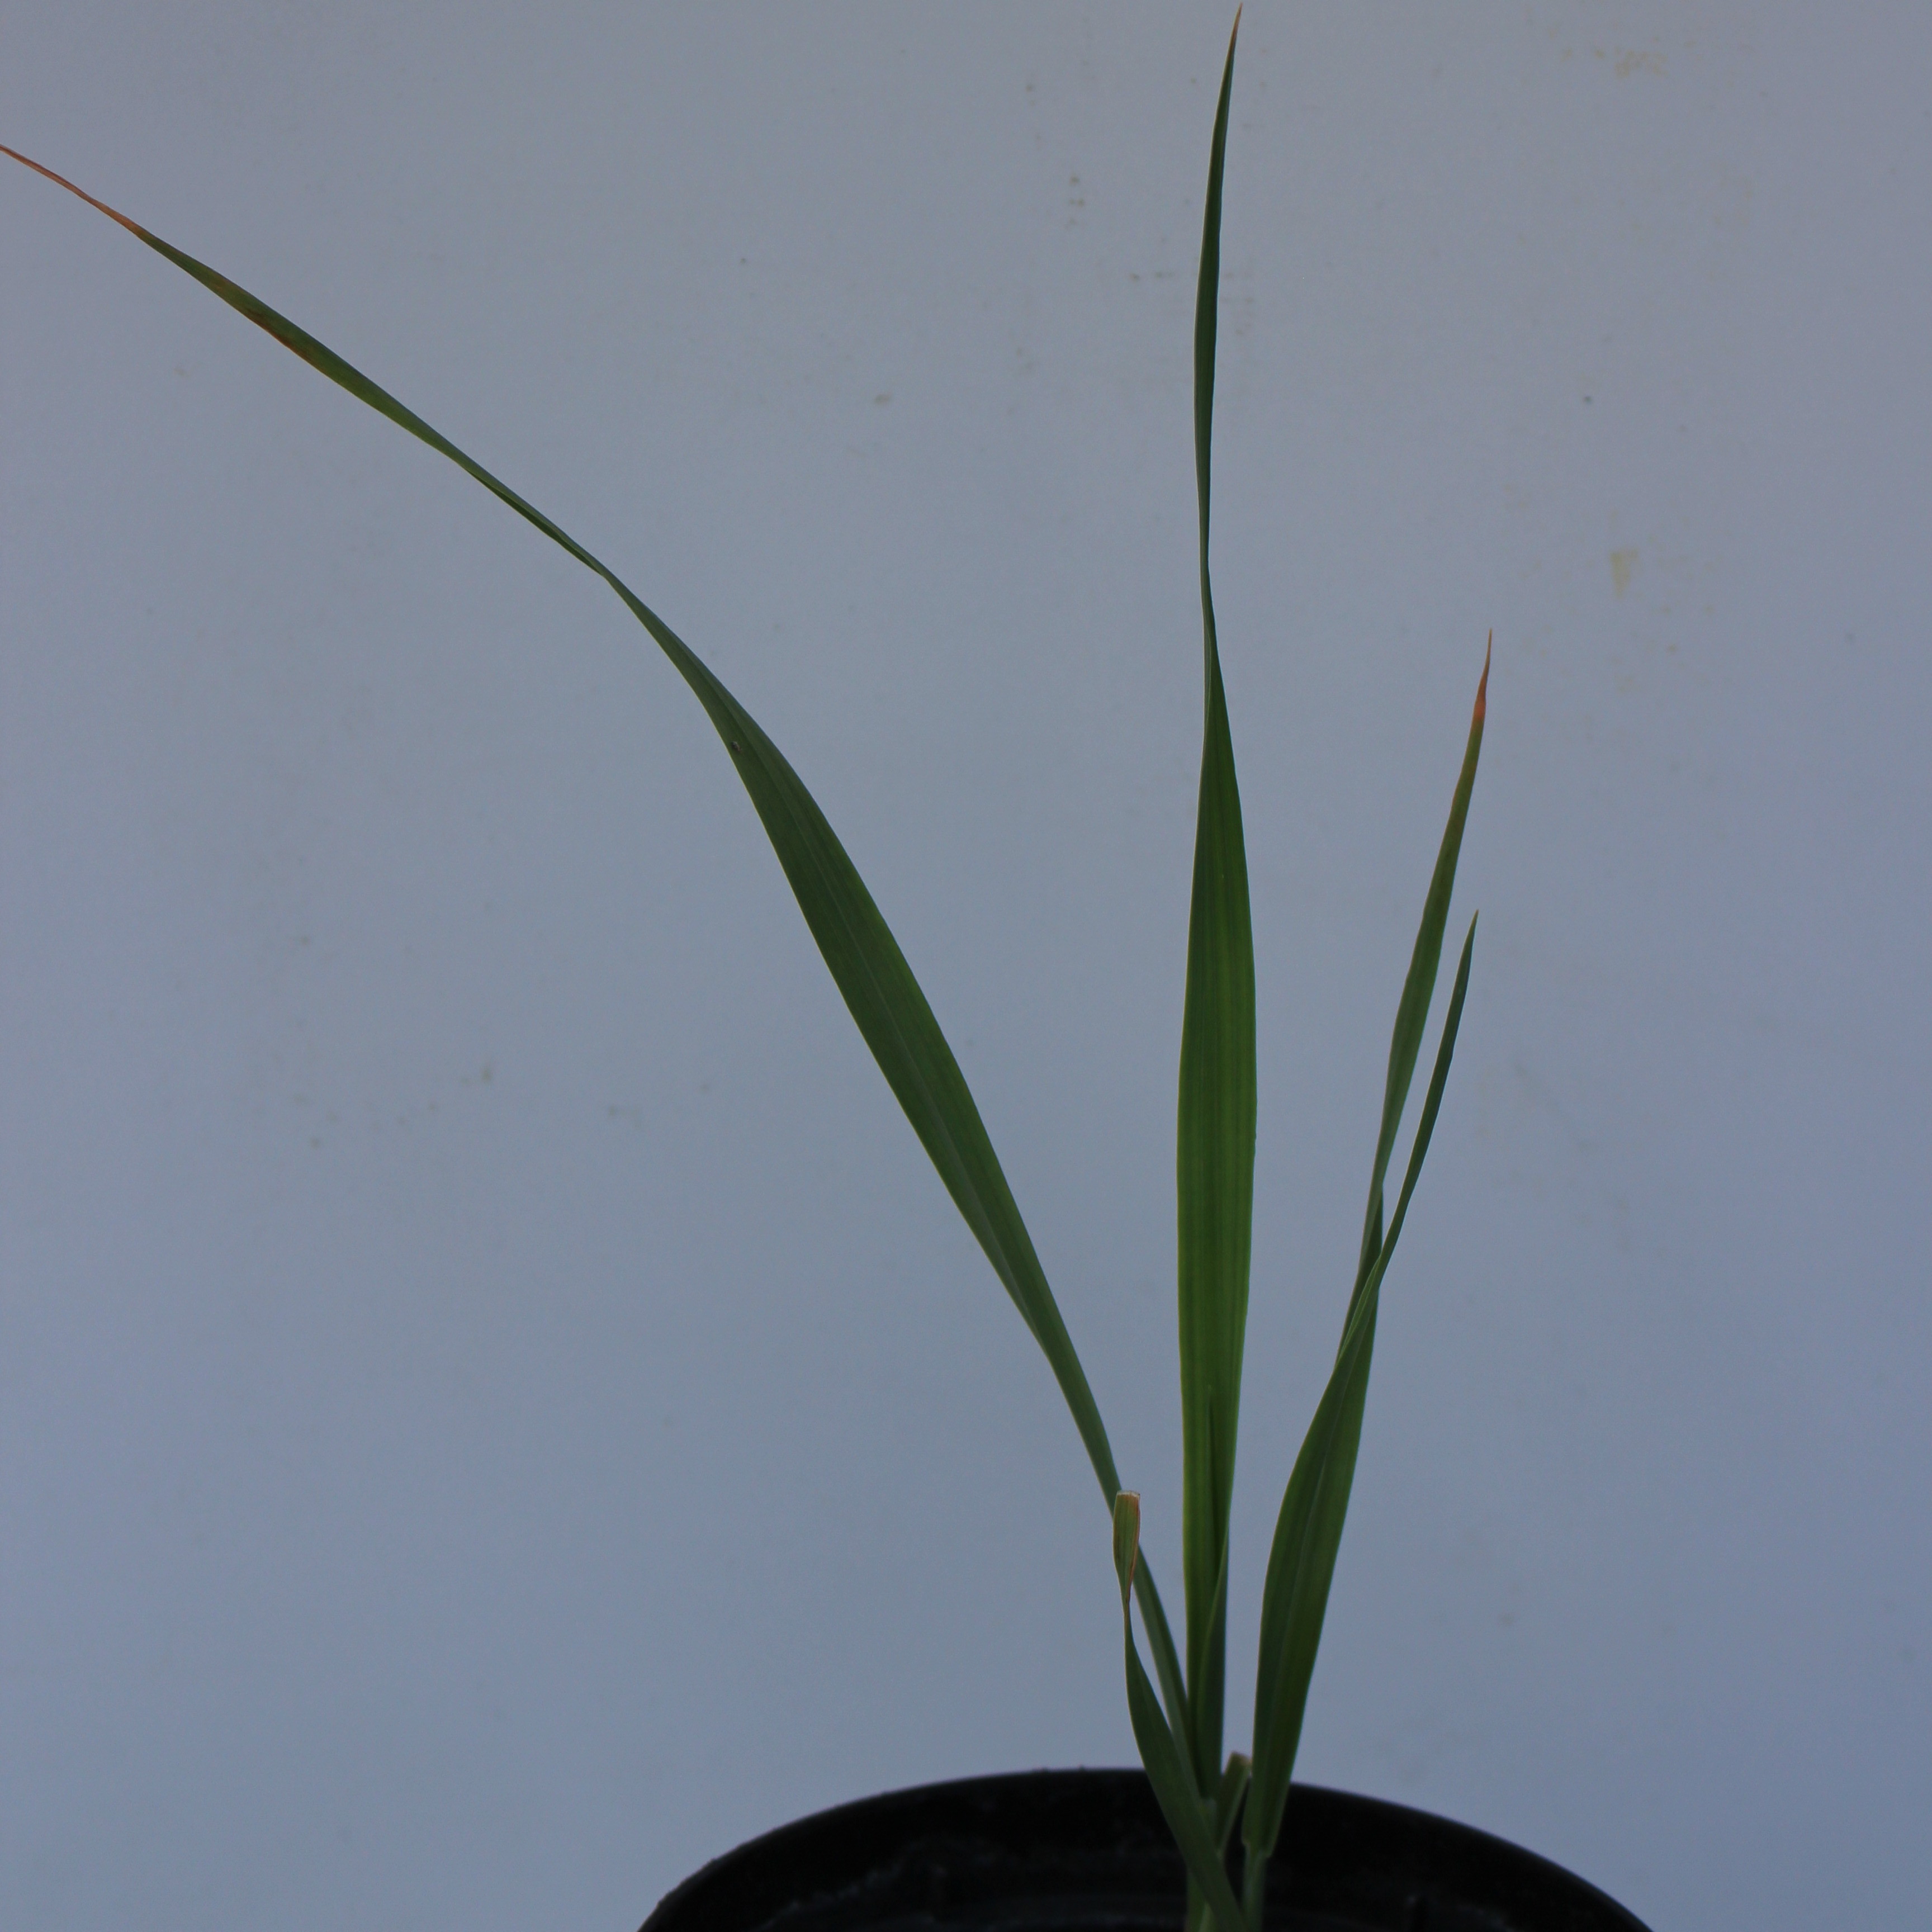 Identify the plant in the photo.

Avena sterilis
